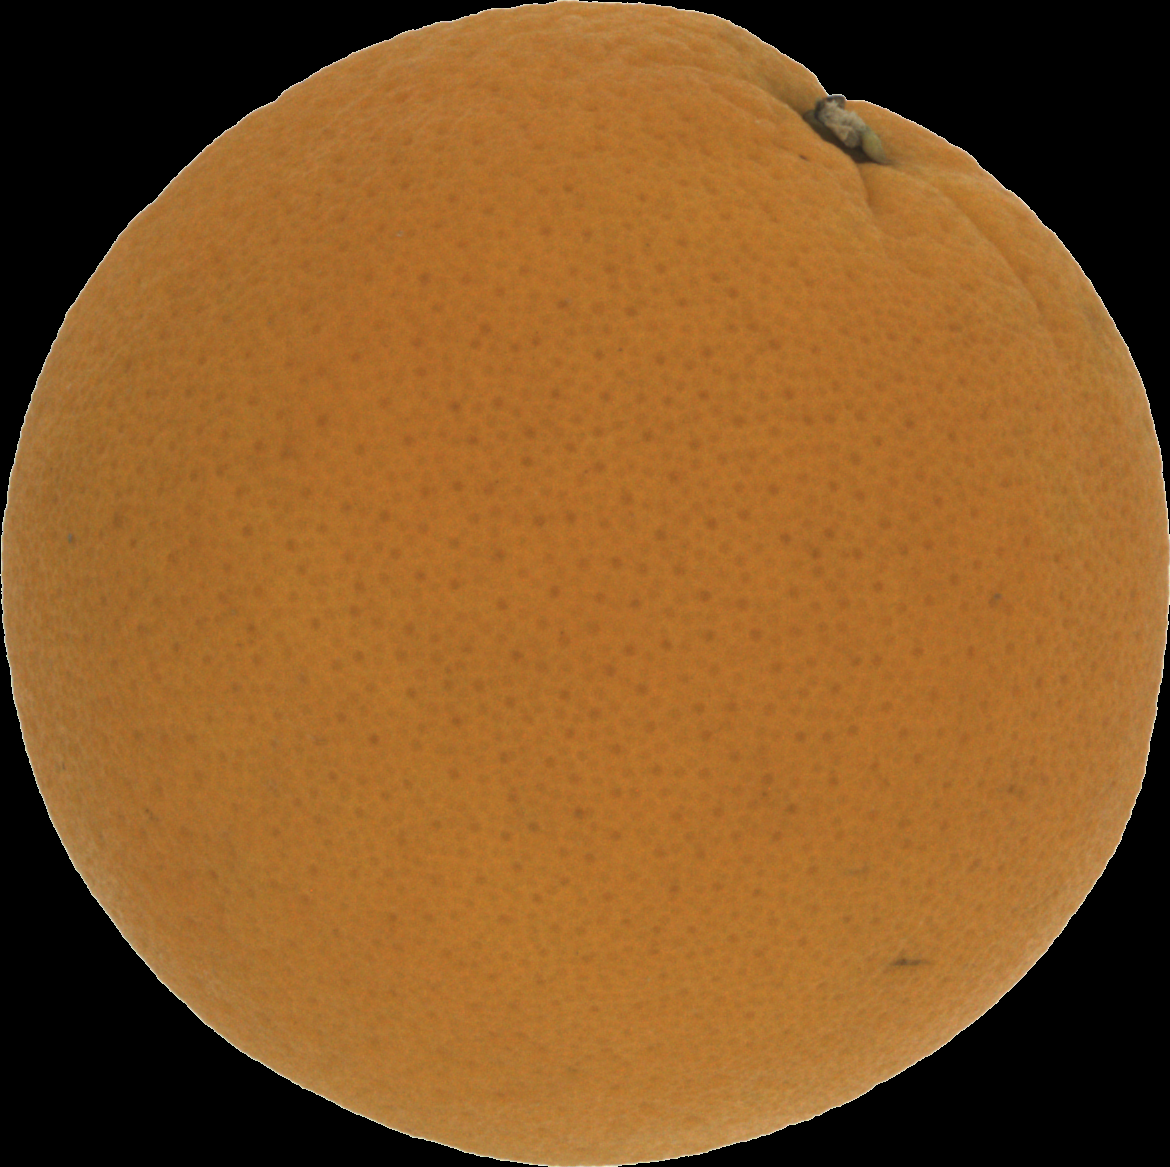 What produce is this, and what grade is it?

orange, good
